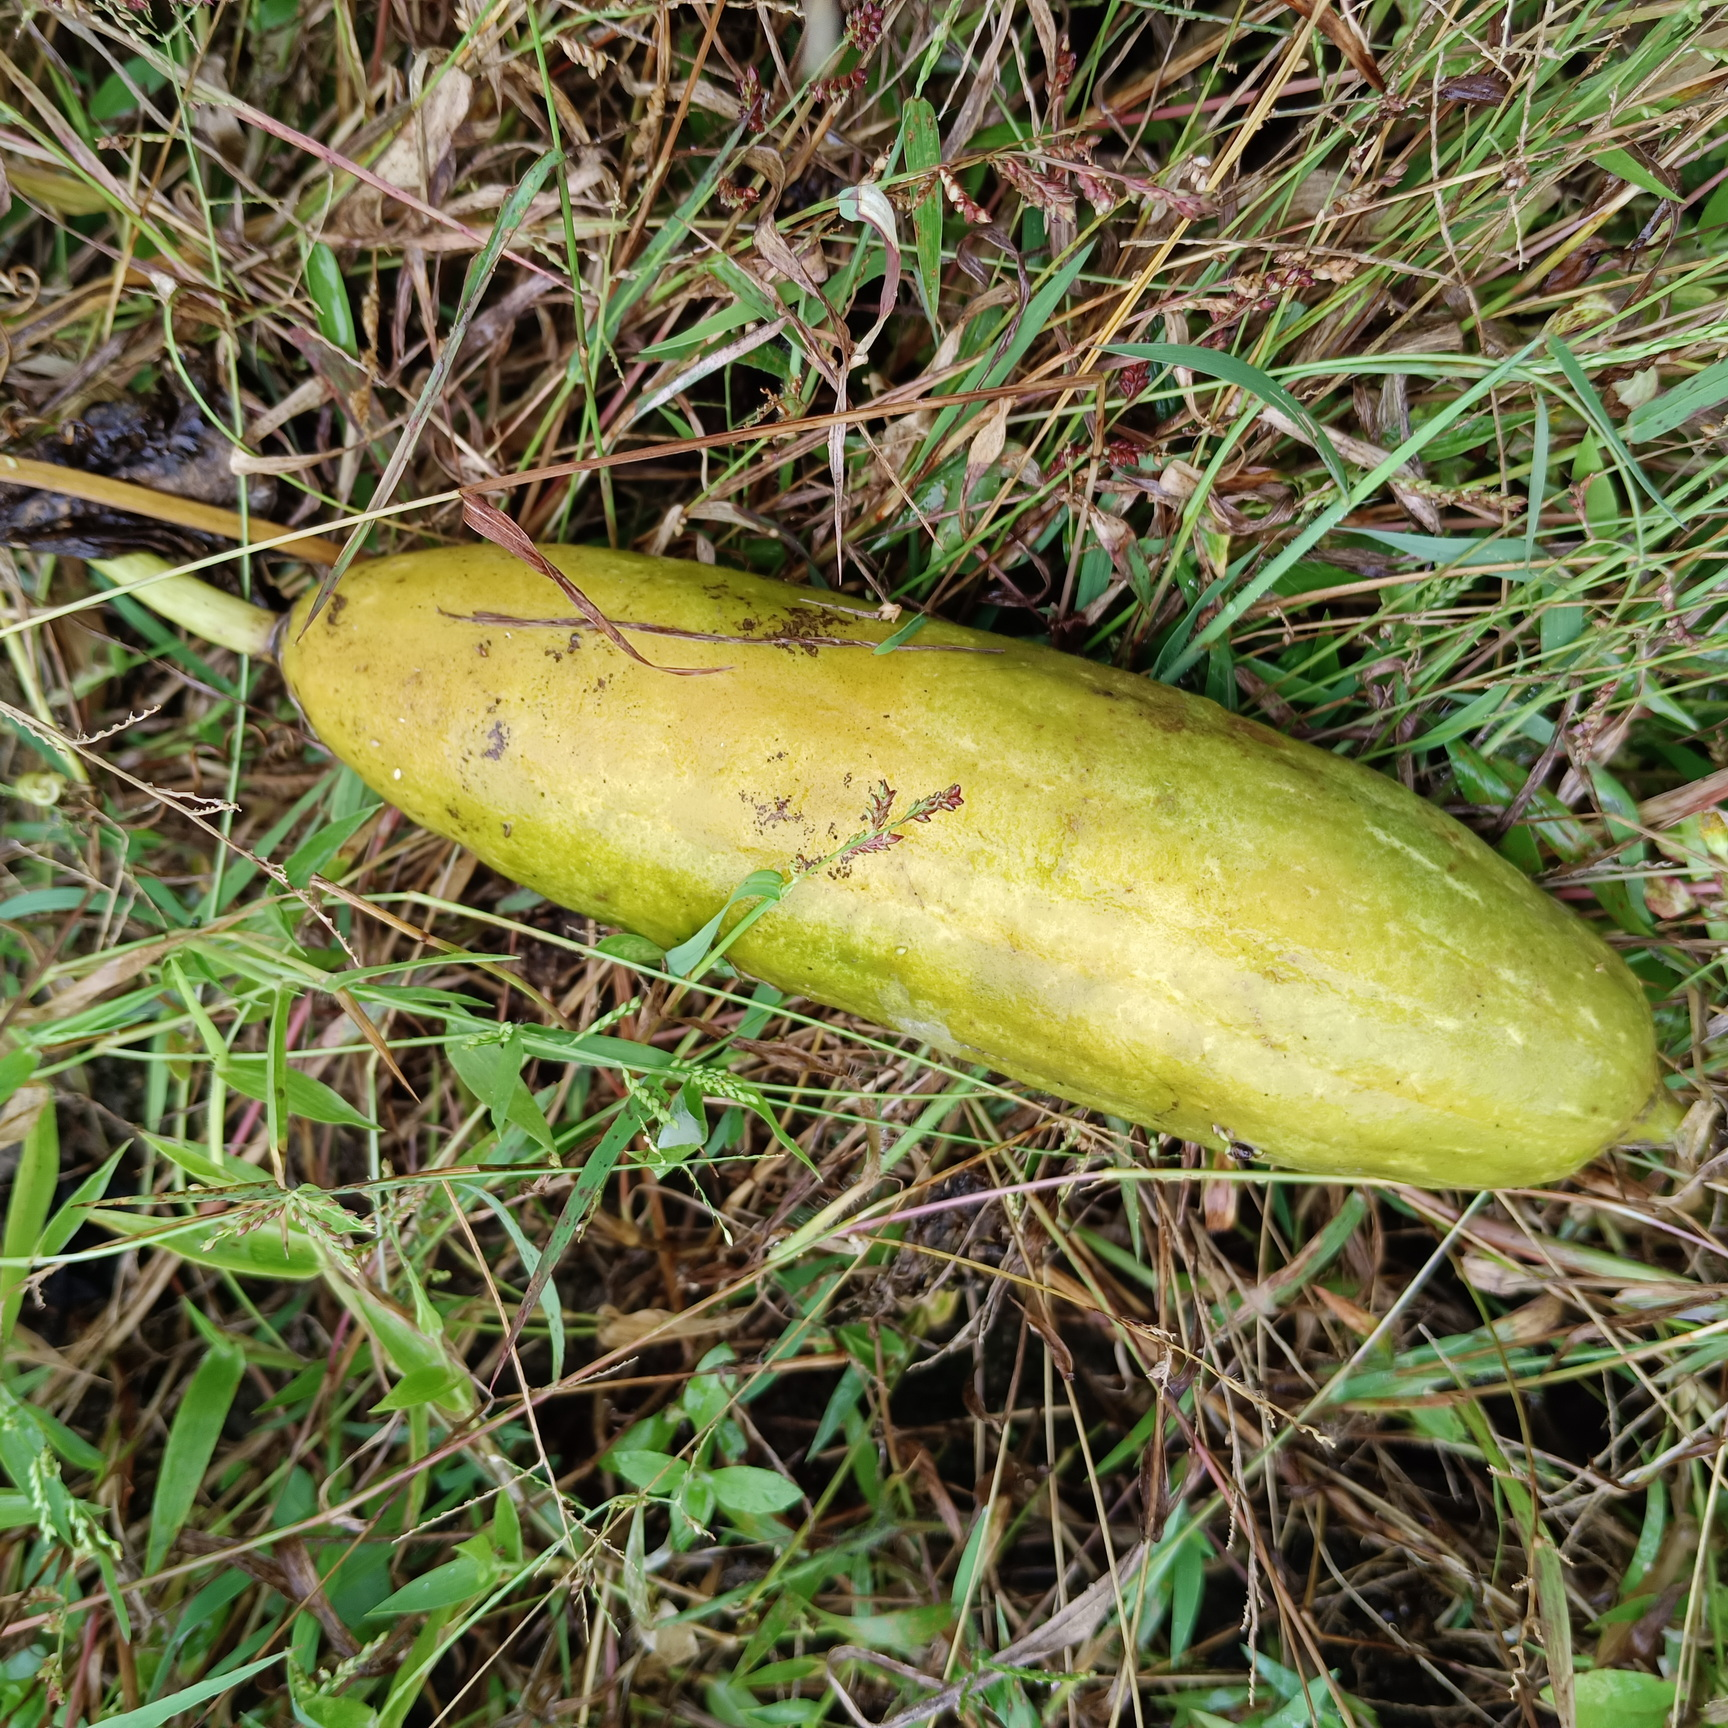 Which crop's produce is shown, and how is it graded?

luffa, faulty
